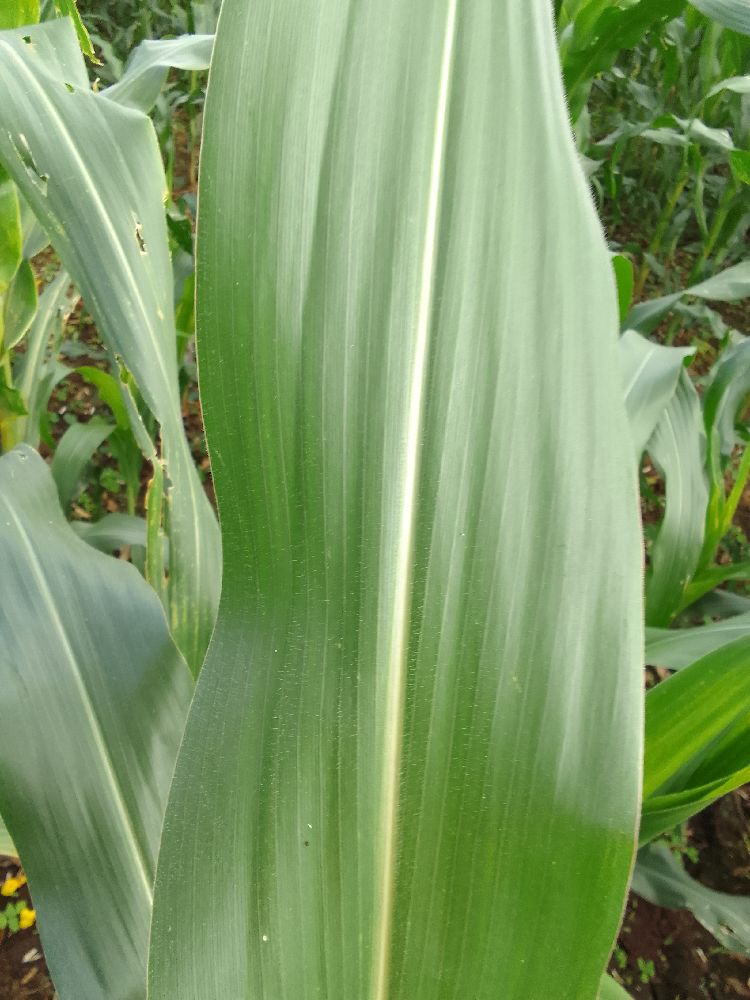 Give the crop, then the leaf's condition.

maize, healthy
